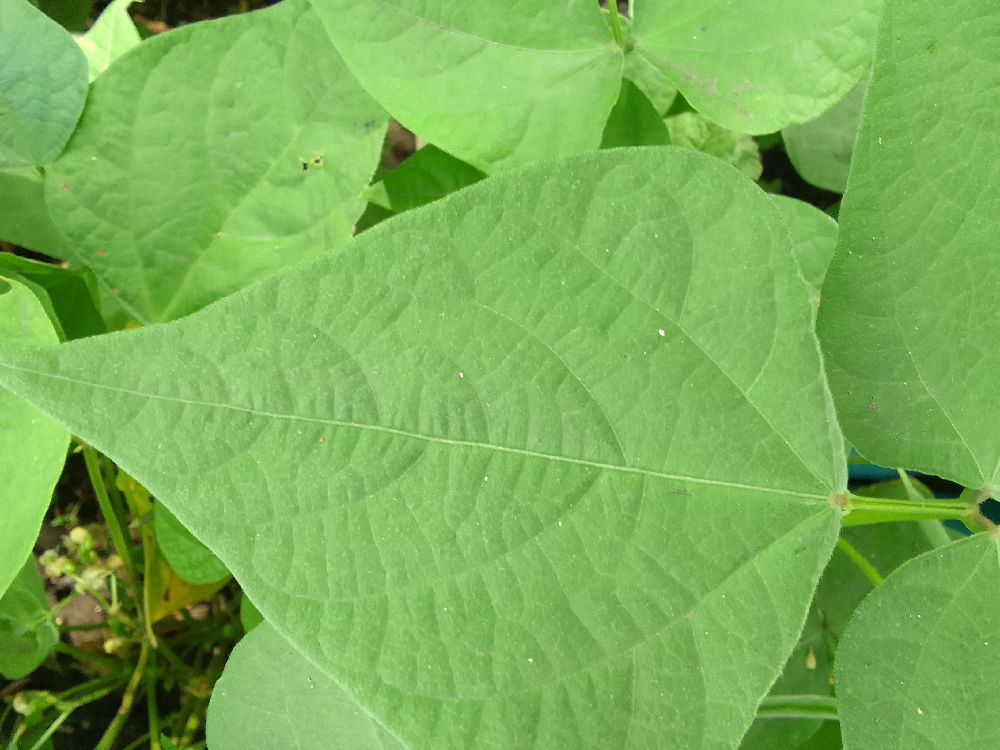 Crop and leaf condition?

common bean, healthy
